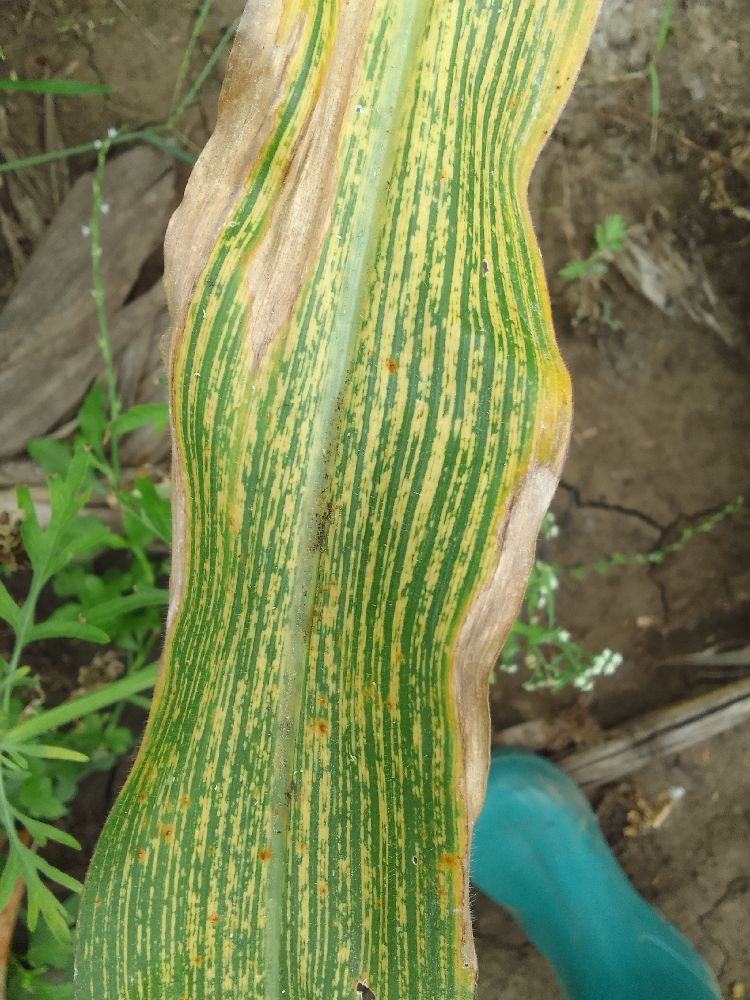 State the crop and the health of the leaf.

maize, maize streak virus
